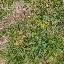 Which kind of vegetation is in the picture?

unstructured weed
